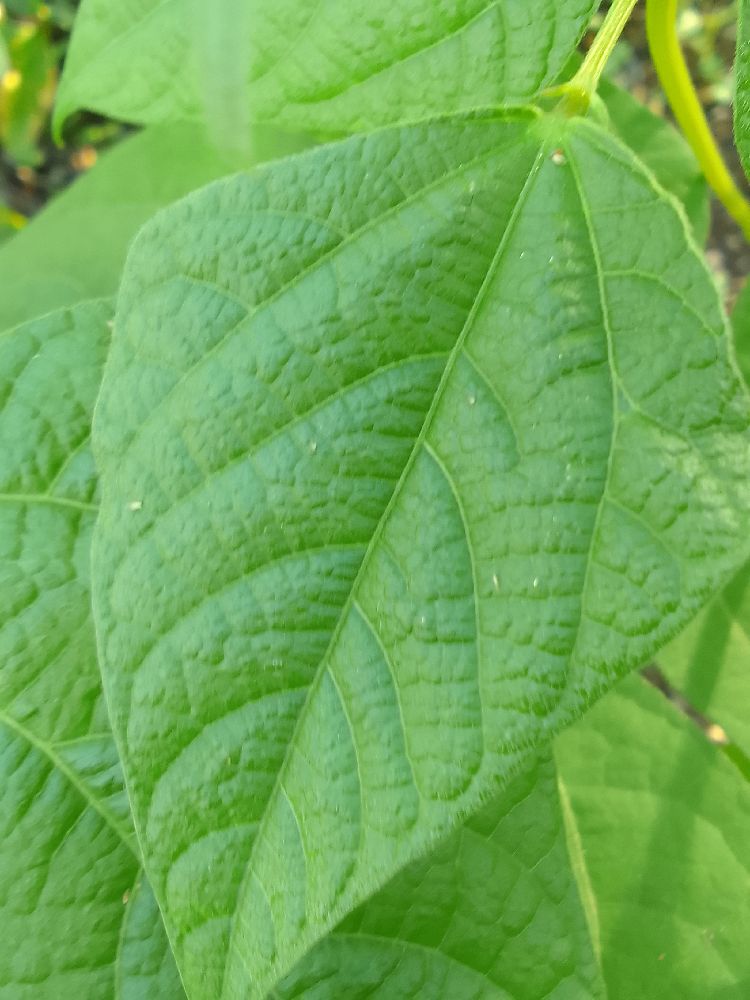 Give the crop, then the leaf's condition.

common bean, healthy
